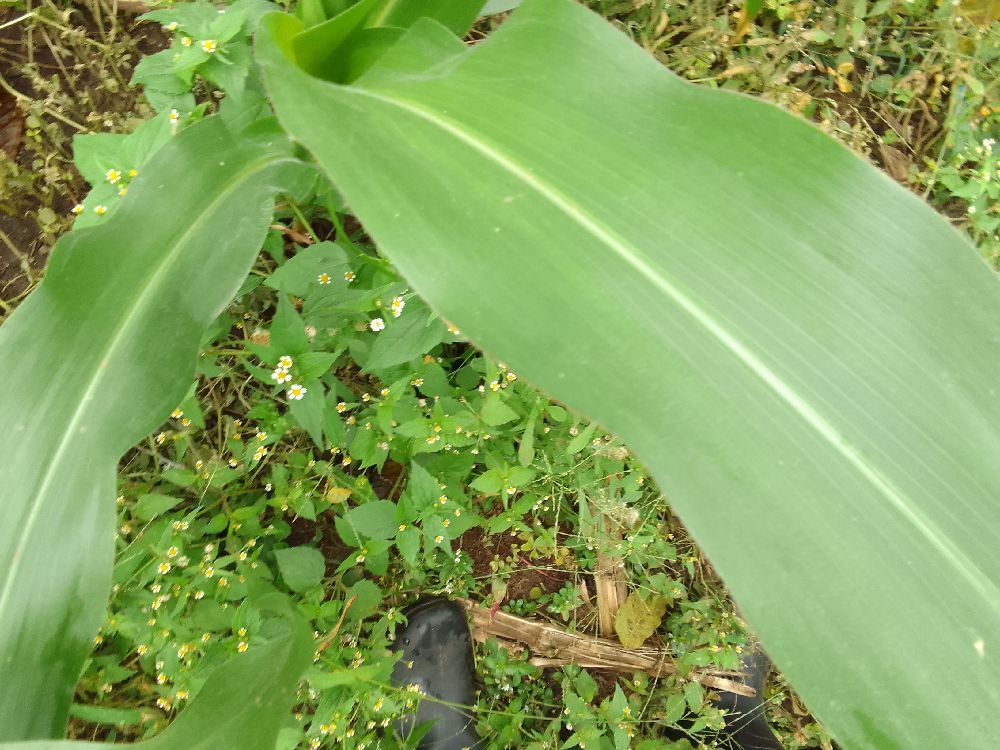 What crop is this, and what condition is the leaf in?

maize, healthy
